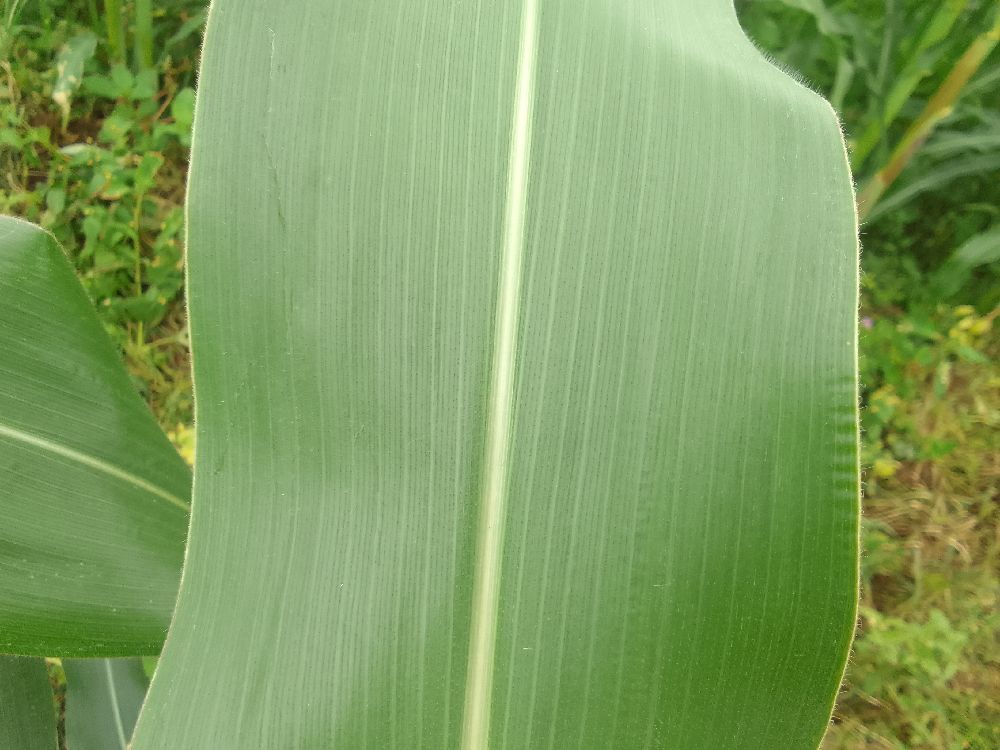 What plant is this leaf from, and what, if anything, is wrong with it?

maize, healthy
